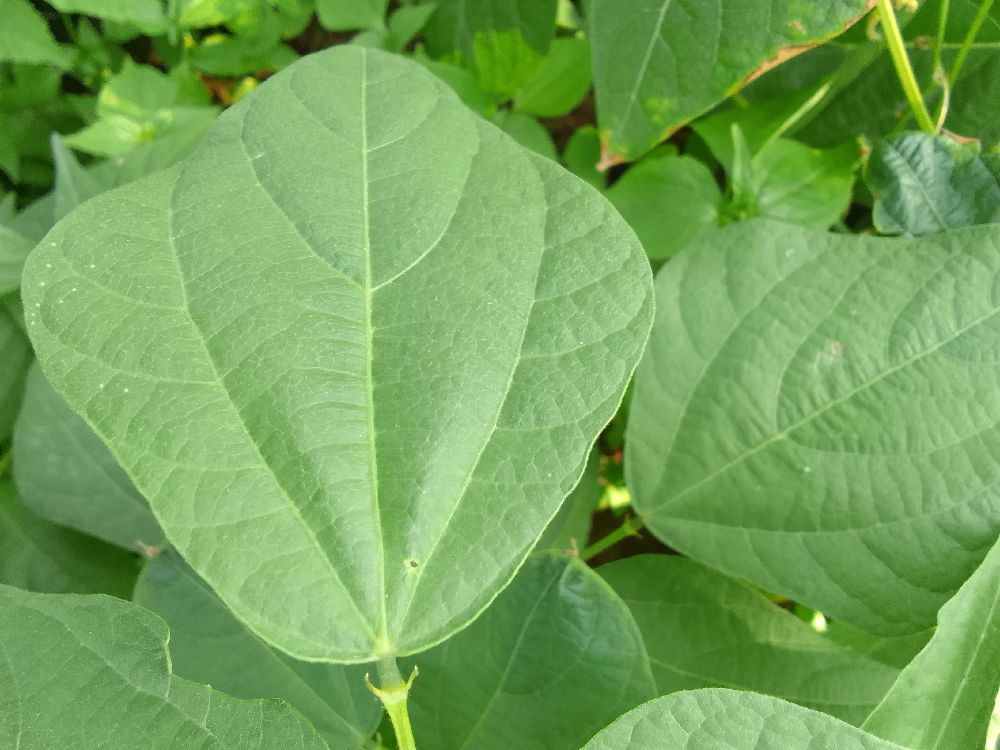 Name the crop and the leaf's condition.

common bean, healthy
